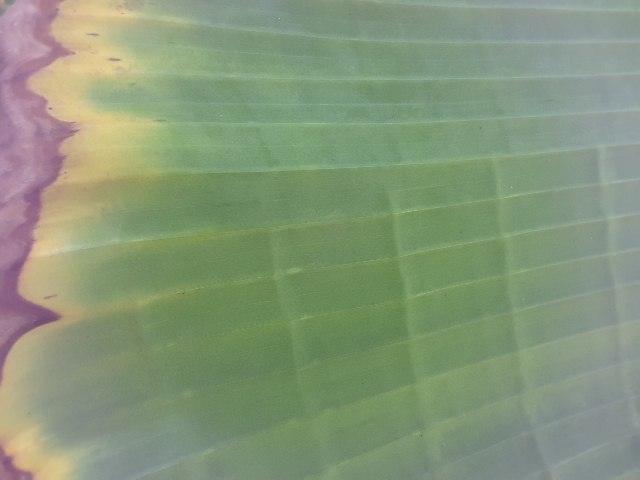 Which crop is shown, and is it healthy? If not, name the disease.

banana, fusarium wilt race 1
